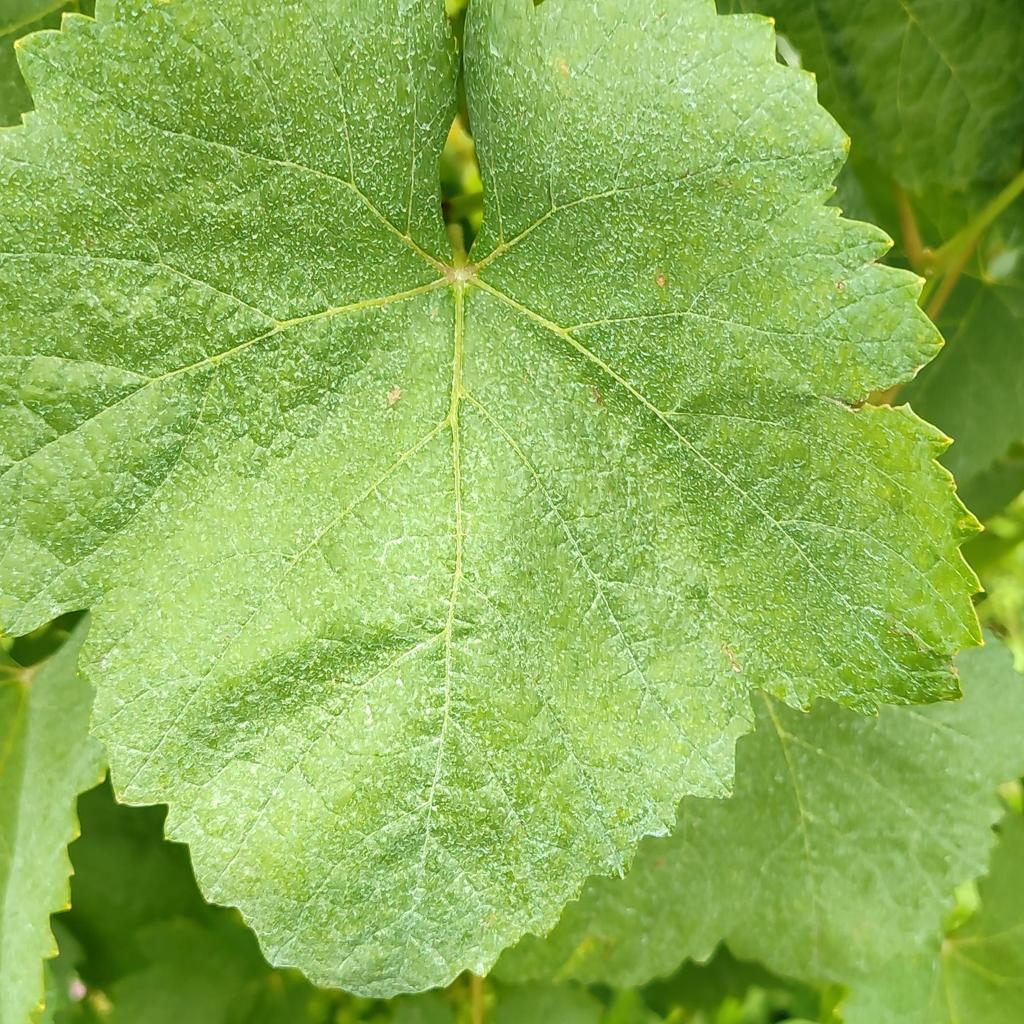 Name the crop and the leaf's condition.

grapevine, healthy
